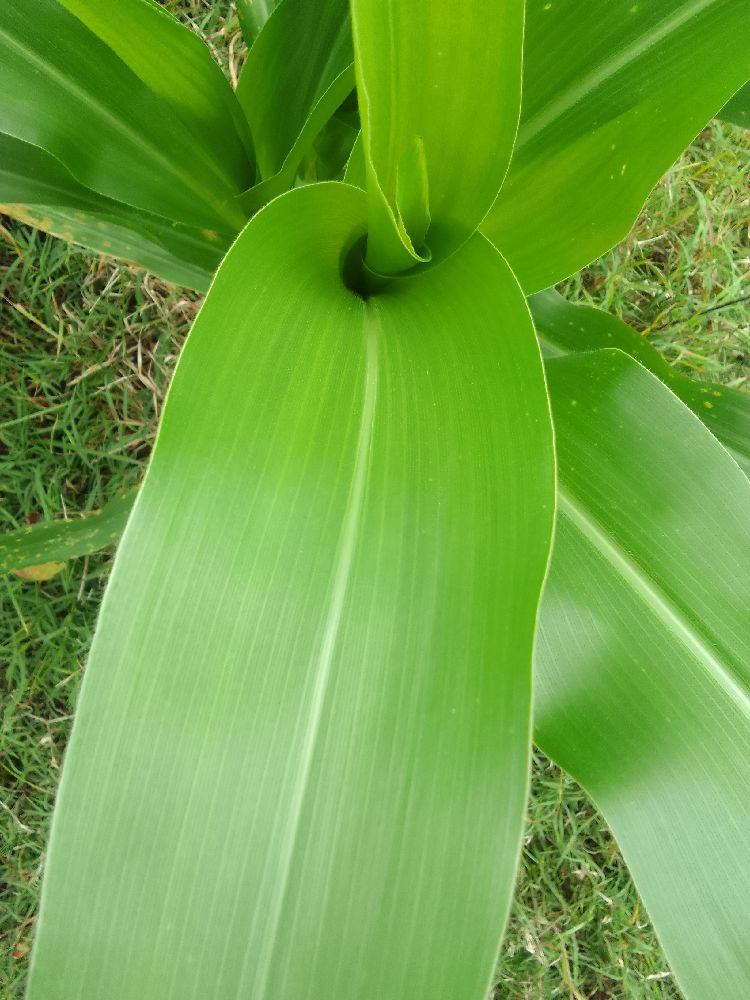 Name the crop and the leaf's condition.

maize, healthy
